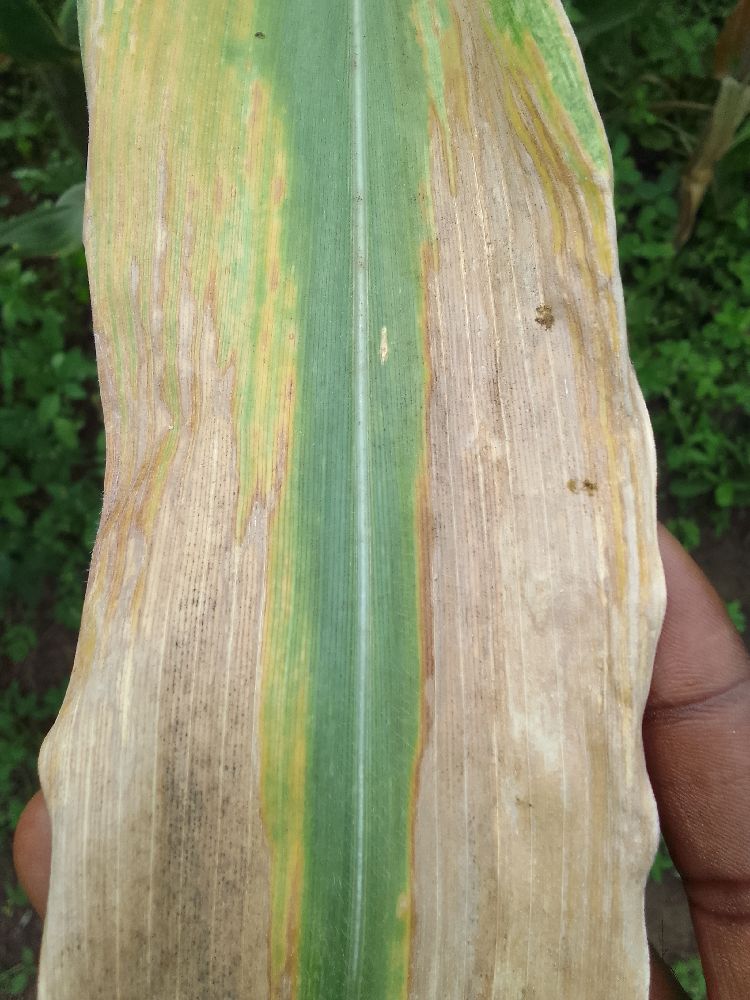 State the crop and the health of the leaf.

maize, maize lethal necrosis
